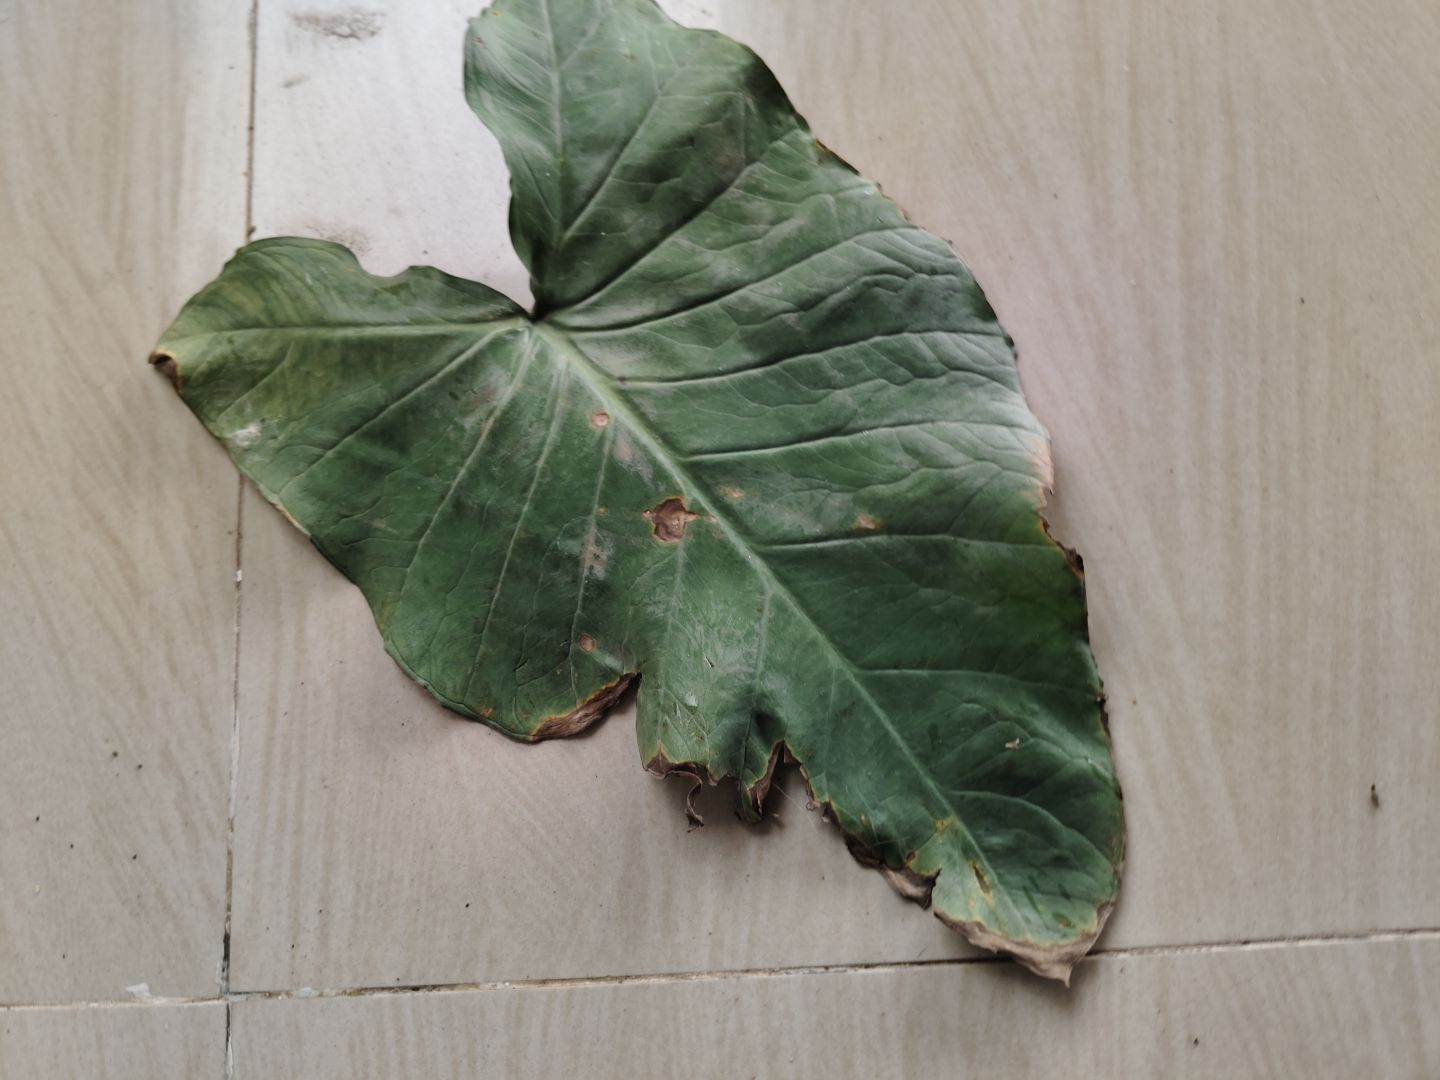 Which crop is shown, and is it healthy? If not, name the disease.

taro, leaf blight
